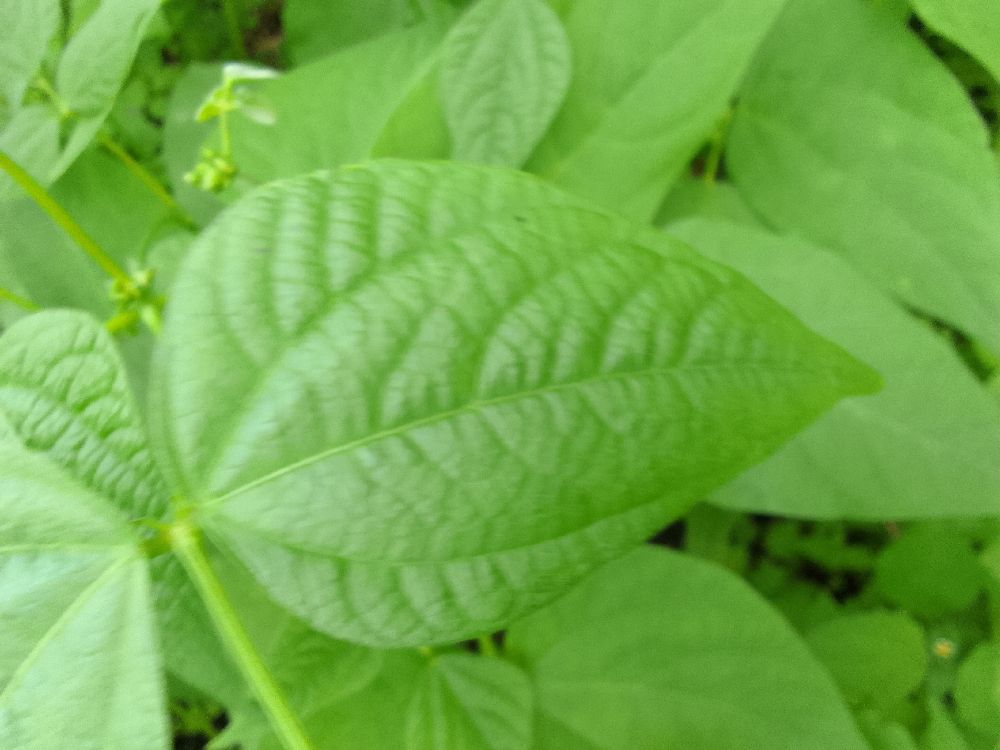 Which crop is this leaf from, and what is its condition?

common bean, healthy
